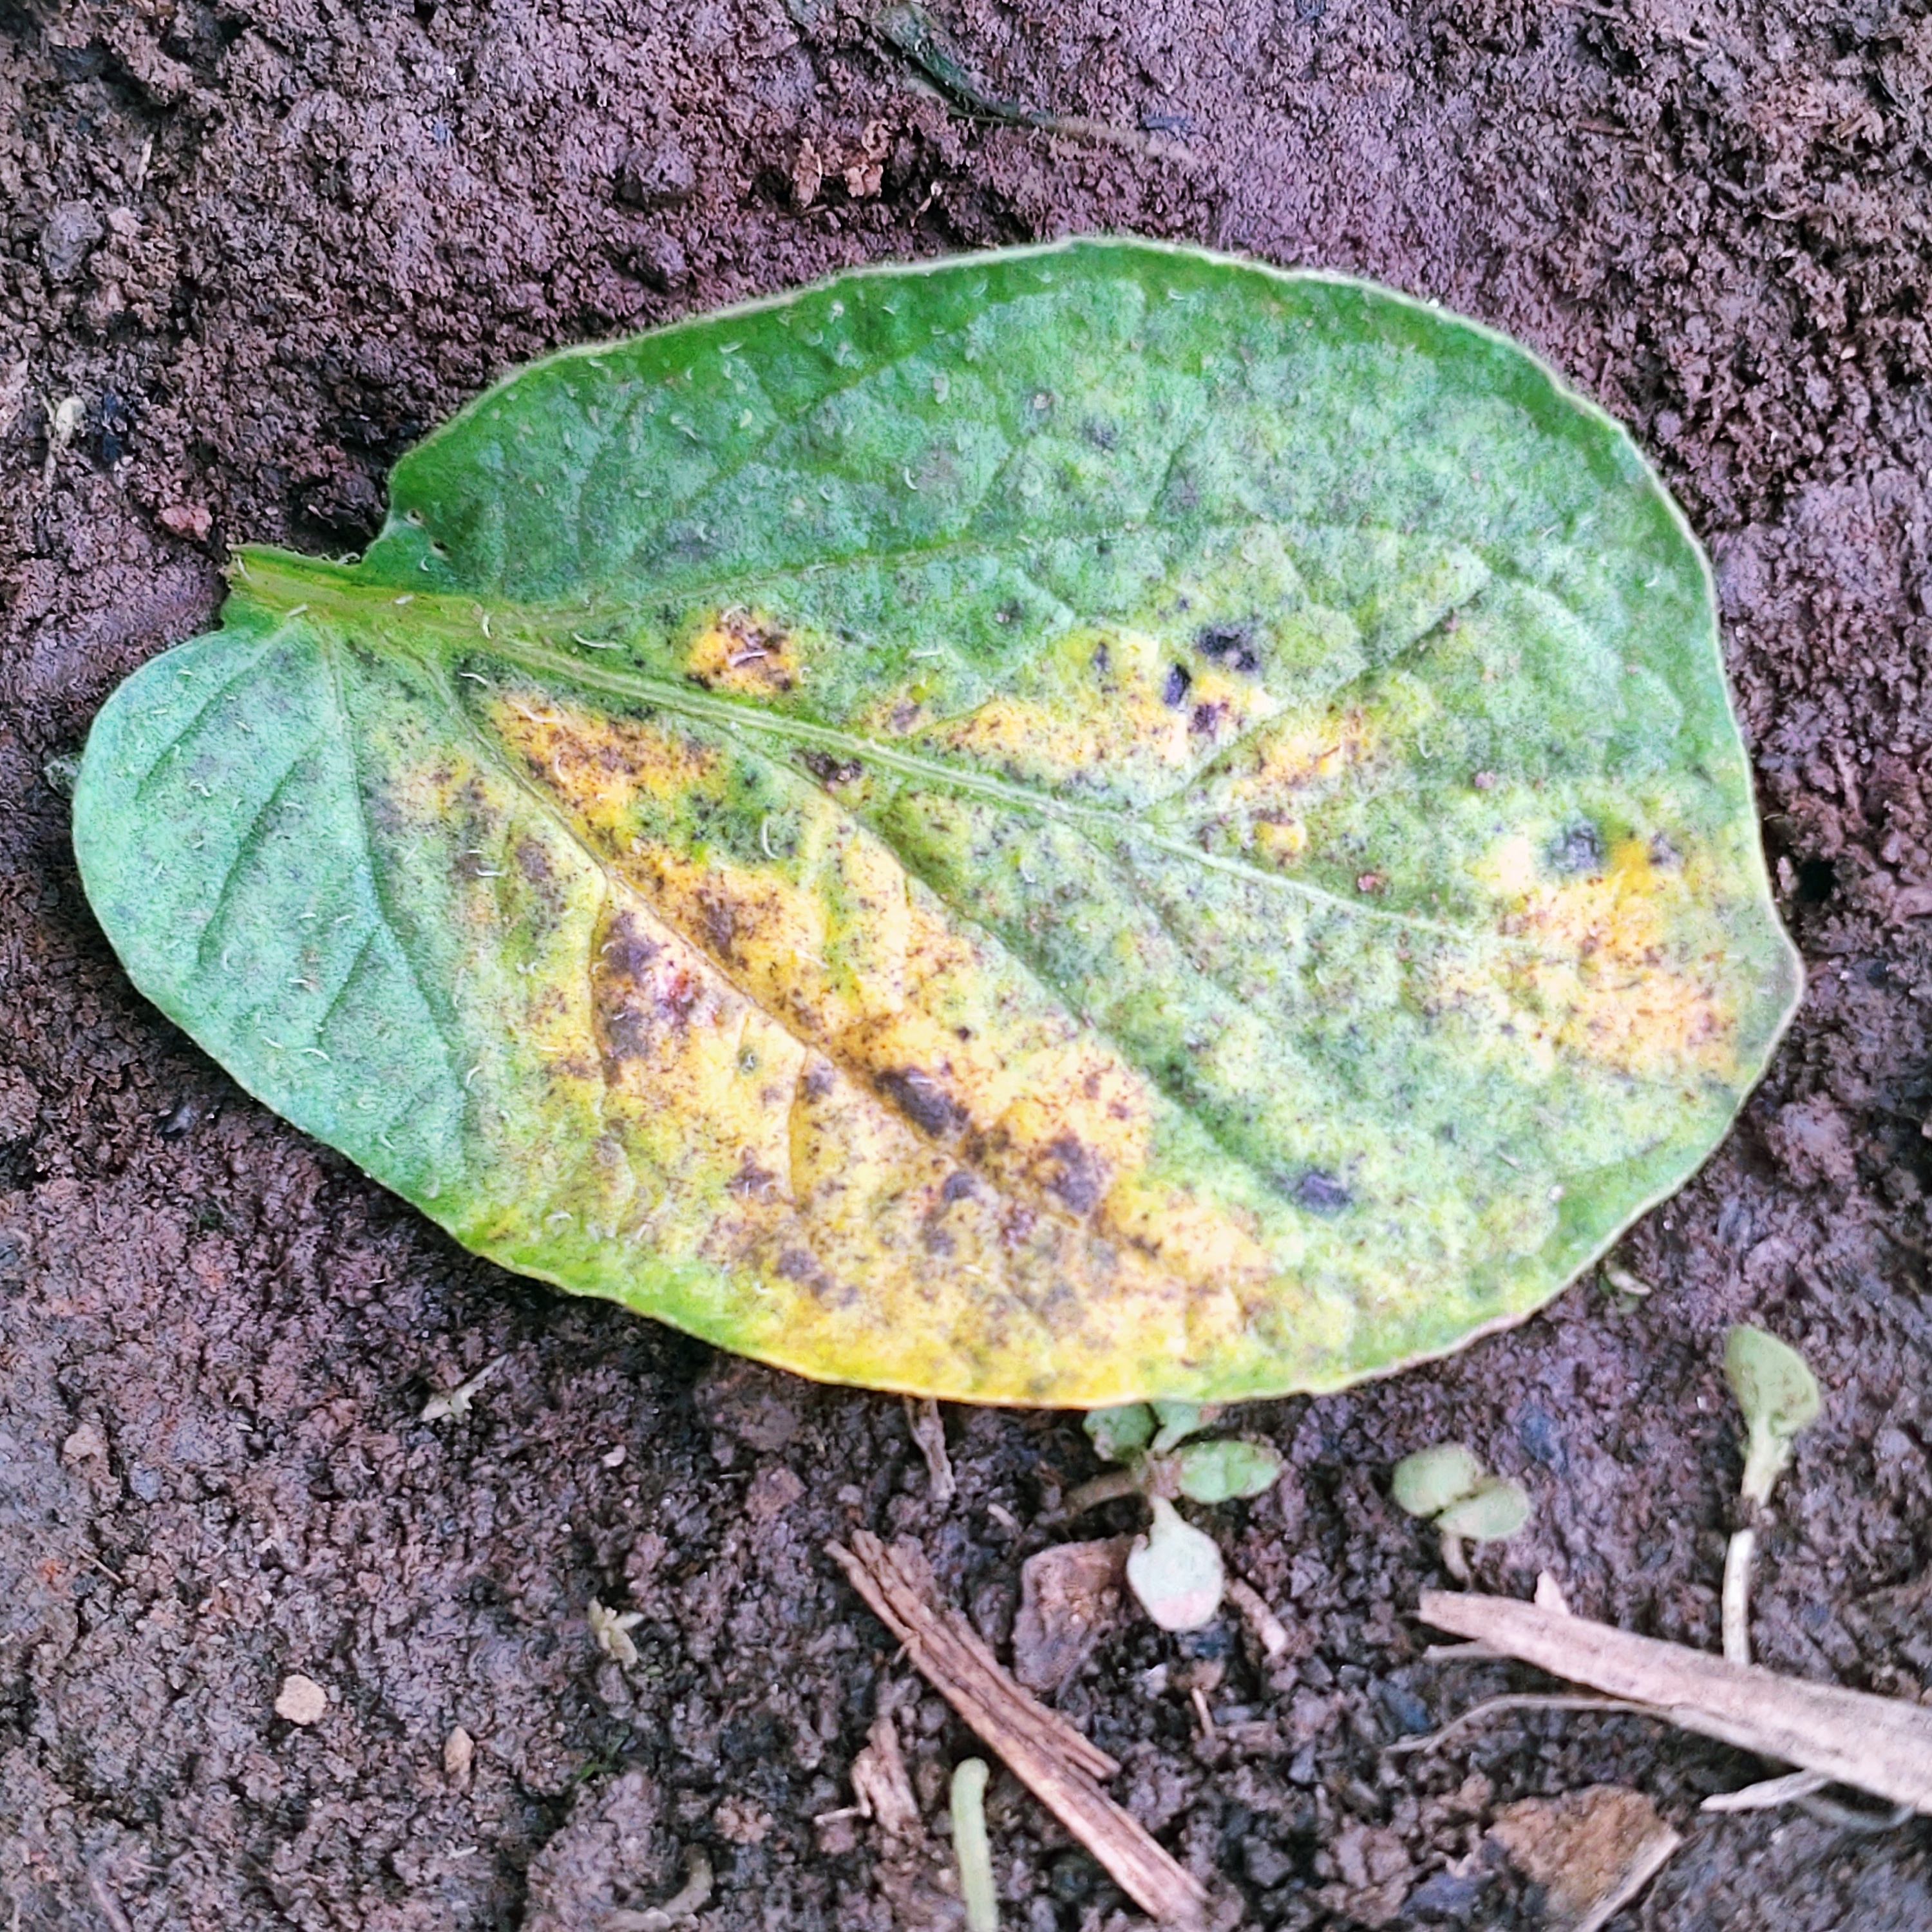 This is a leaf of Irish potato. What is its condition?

late blight
